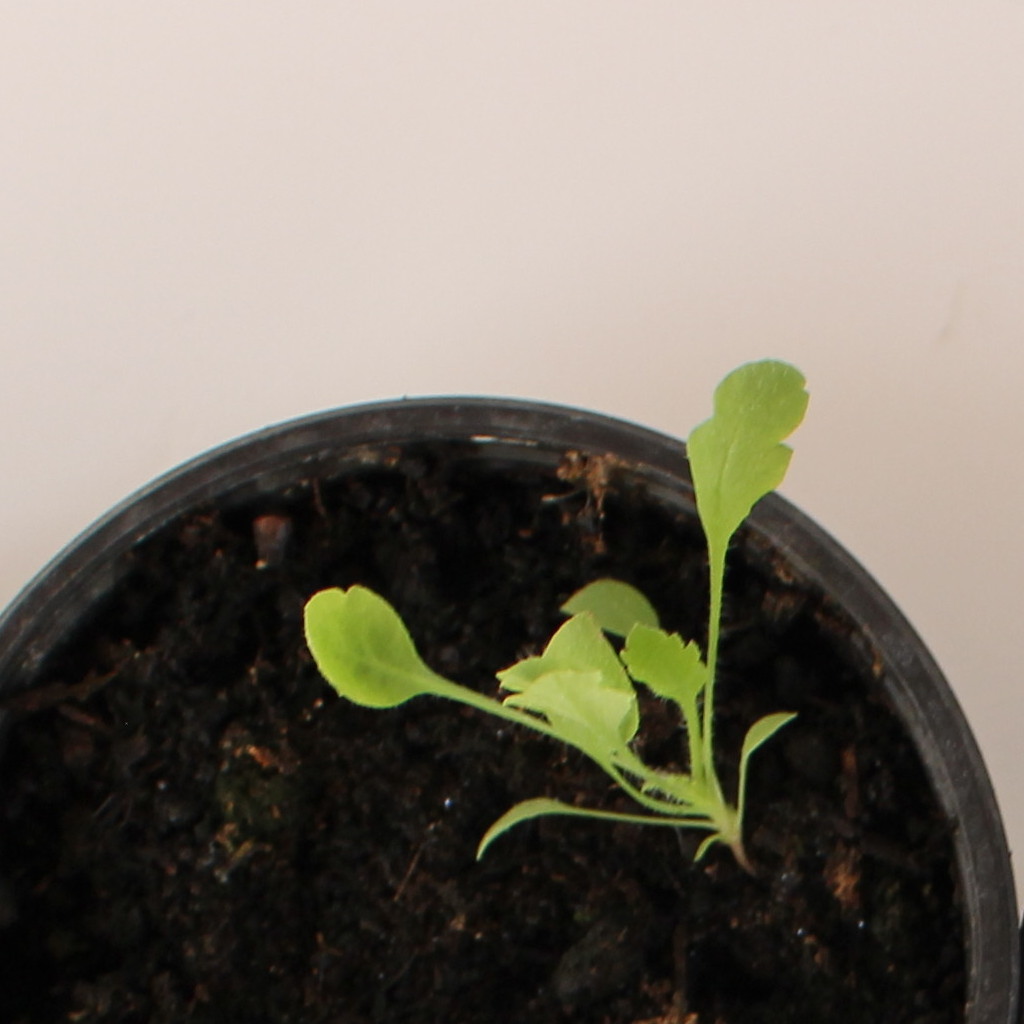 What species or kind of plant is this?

Papaver rhoeas
